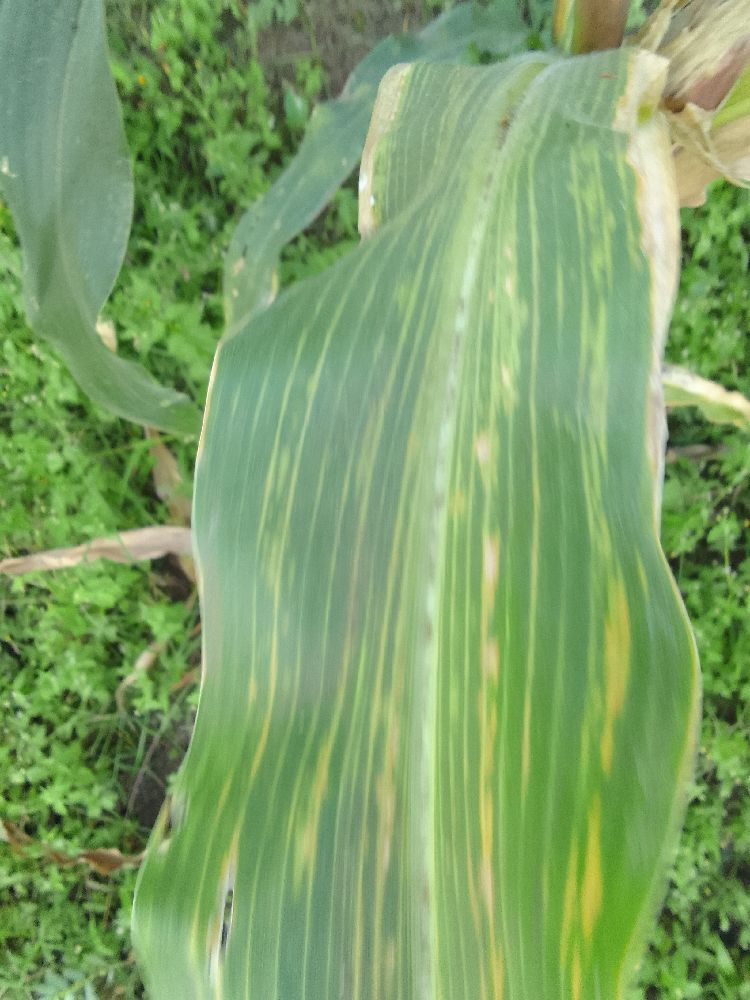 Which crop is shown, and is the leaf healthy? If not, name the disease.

maize, maize lethal necrosis
